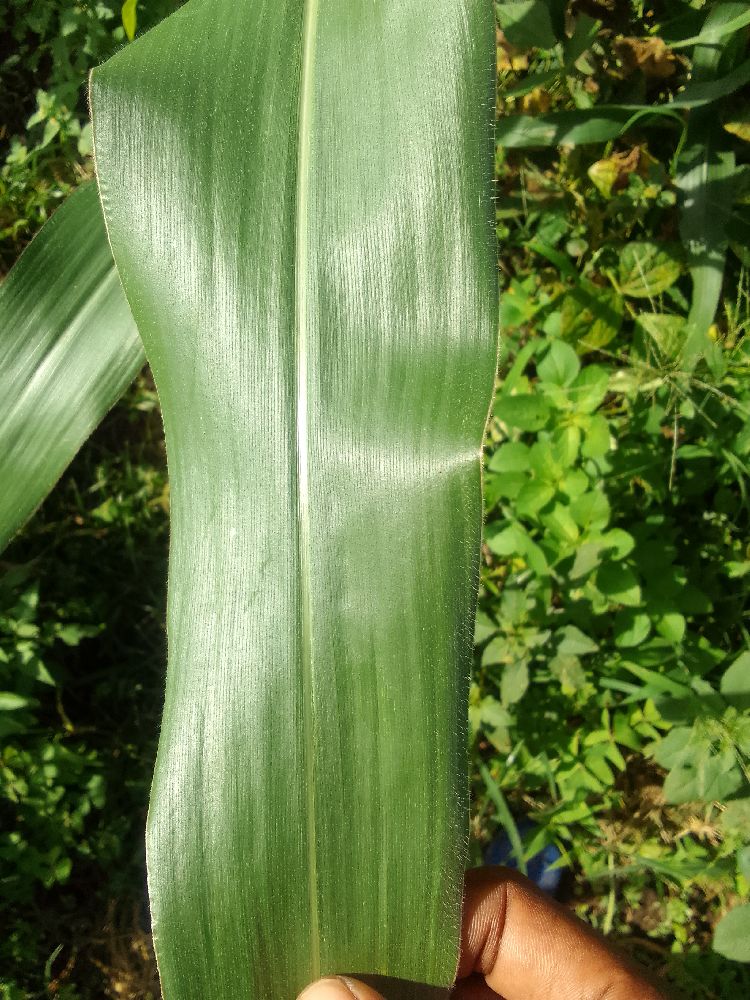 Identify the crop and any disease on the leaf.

maize, healthy
